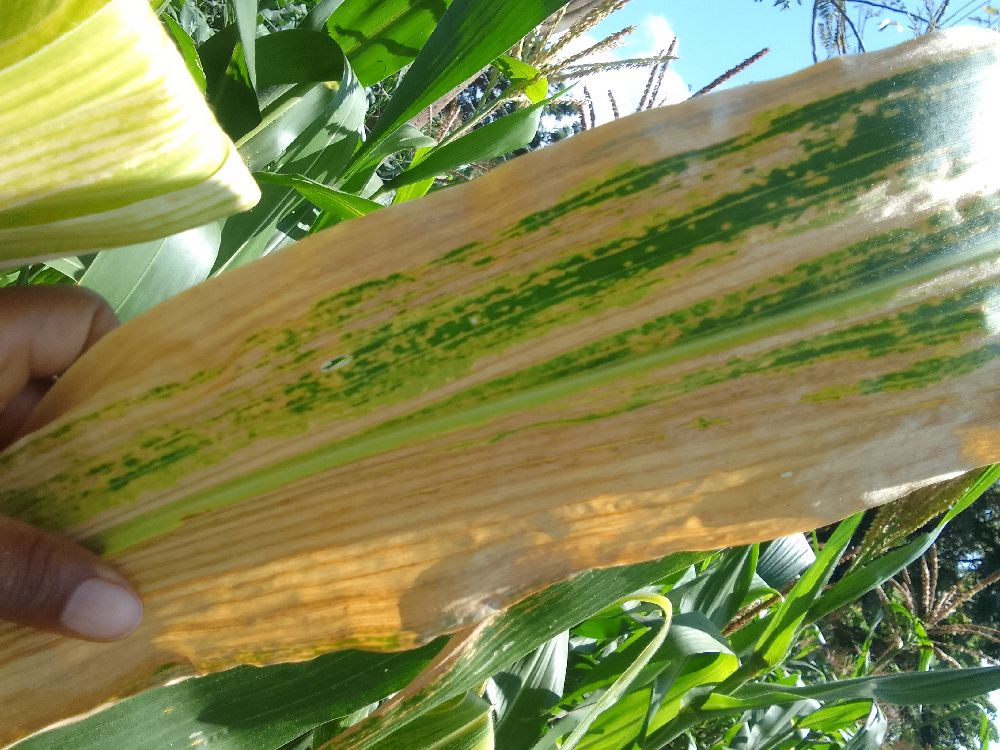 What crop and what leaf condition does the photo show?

maize, maize lethal necrosis
